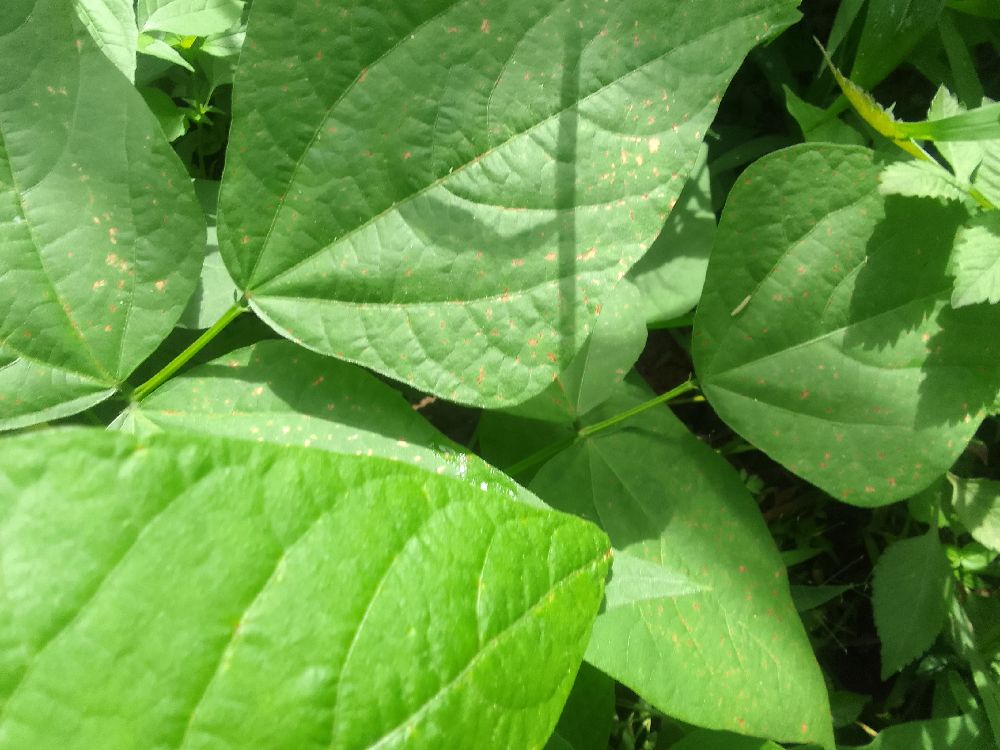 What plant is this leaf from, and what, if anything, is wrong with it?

common bean, healthy
